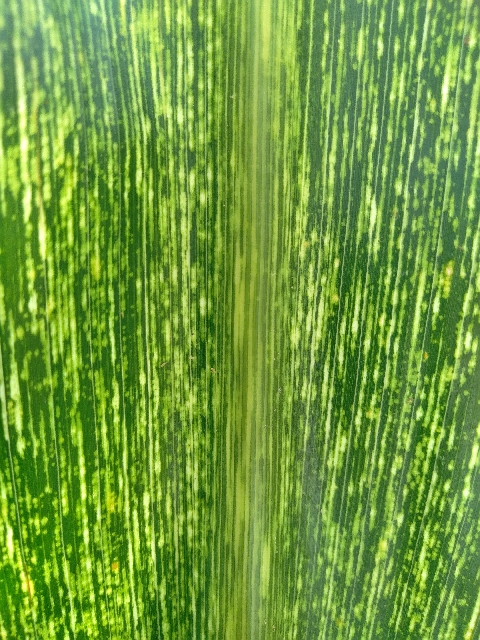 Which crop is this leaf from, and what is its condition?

maize, maize streak virus
